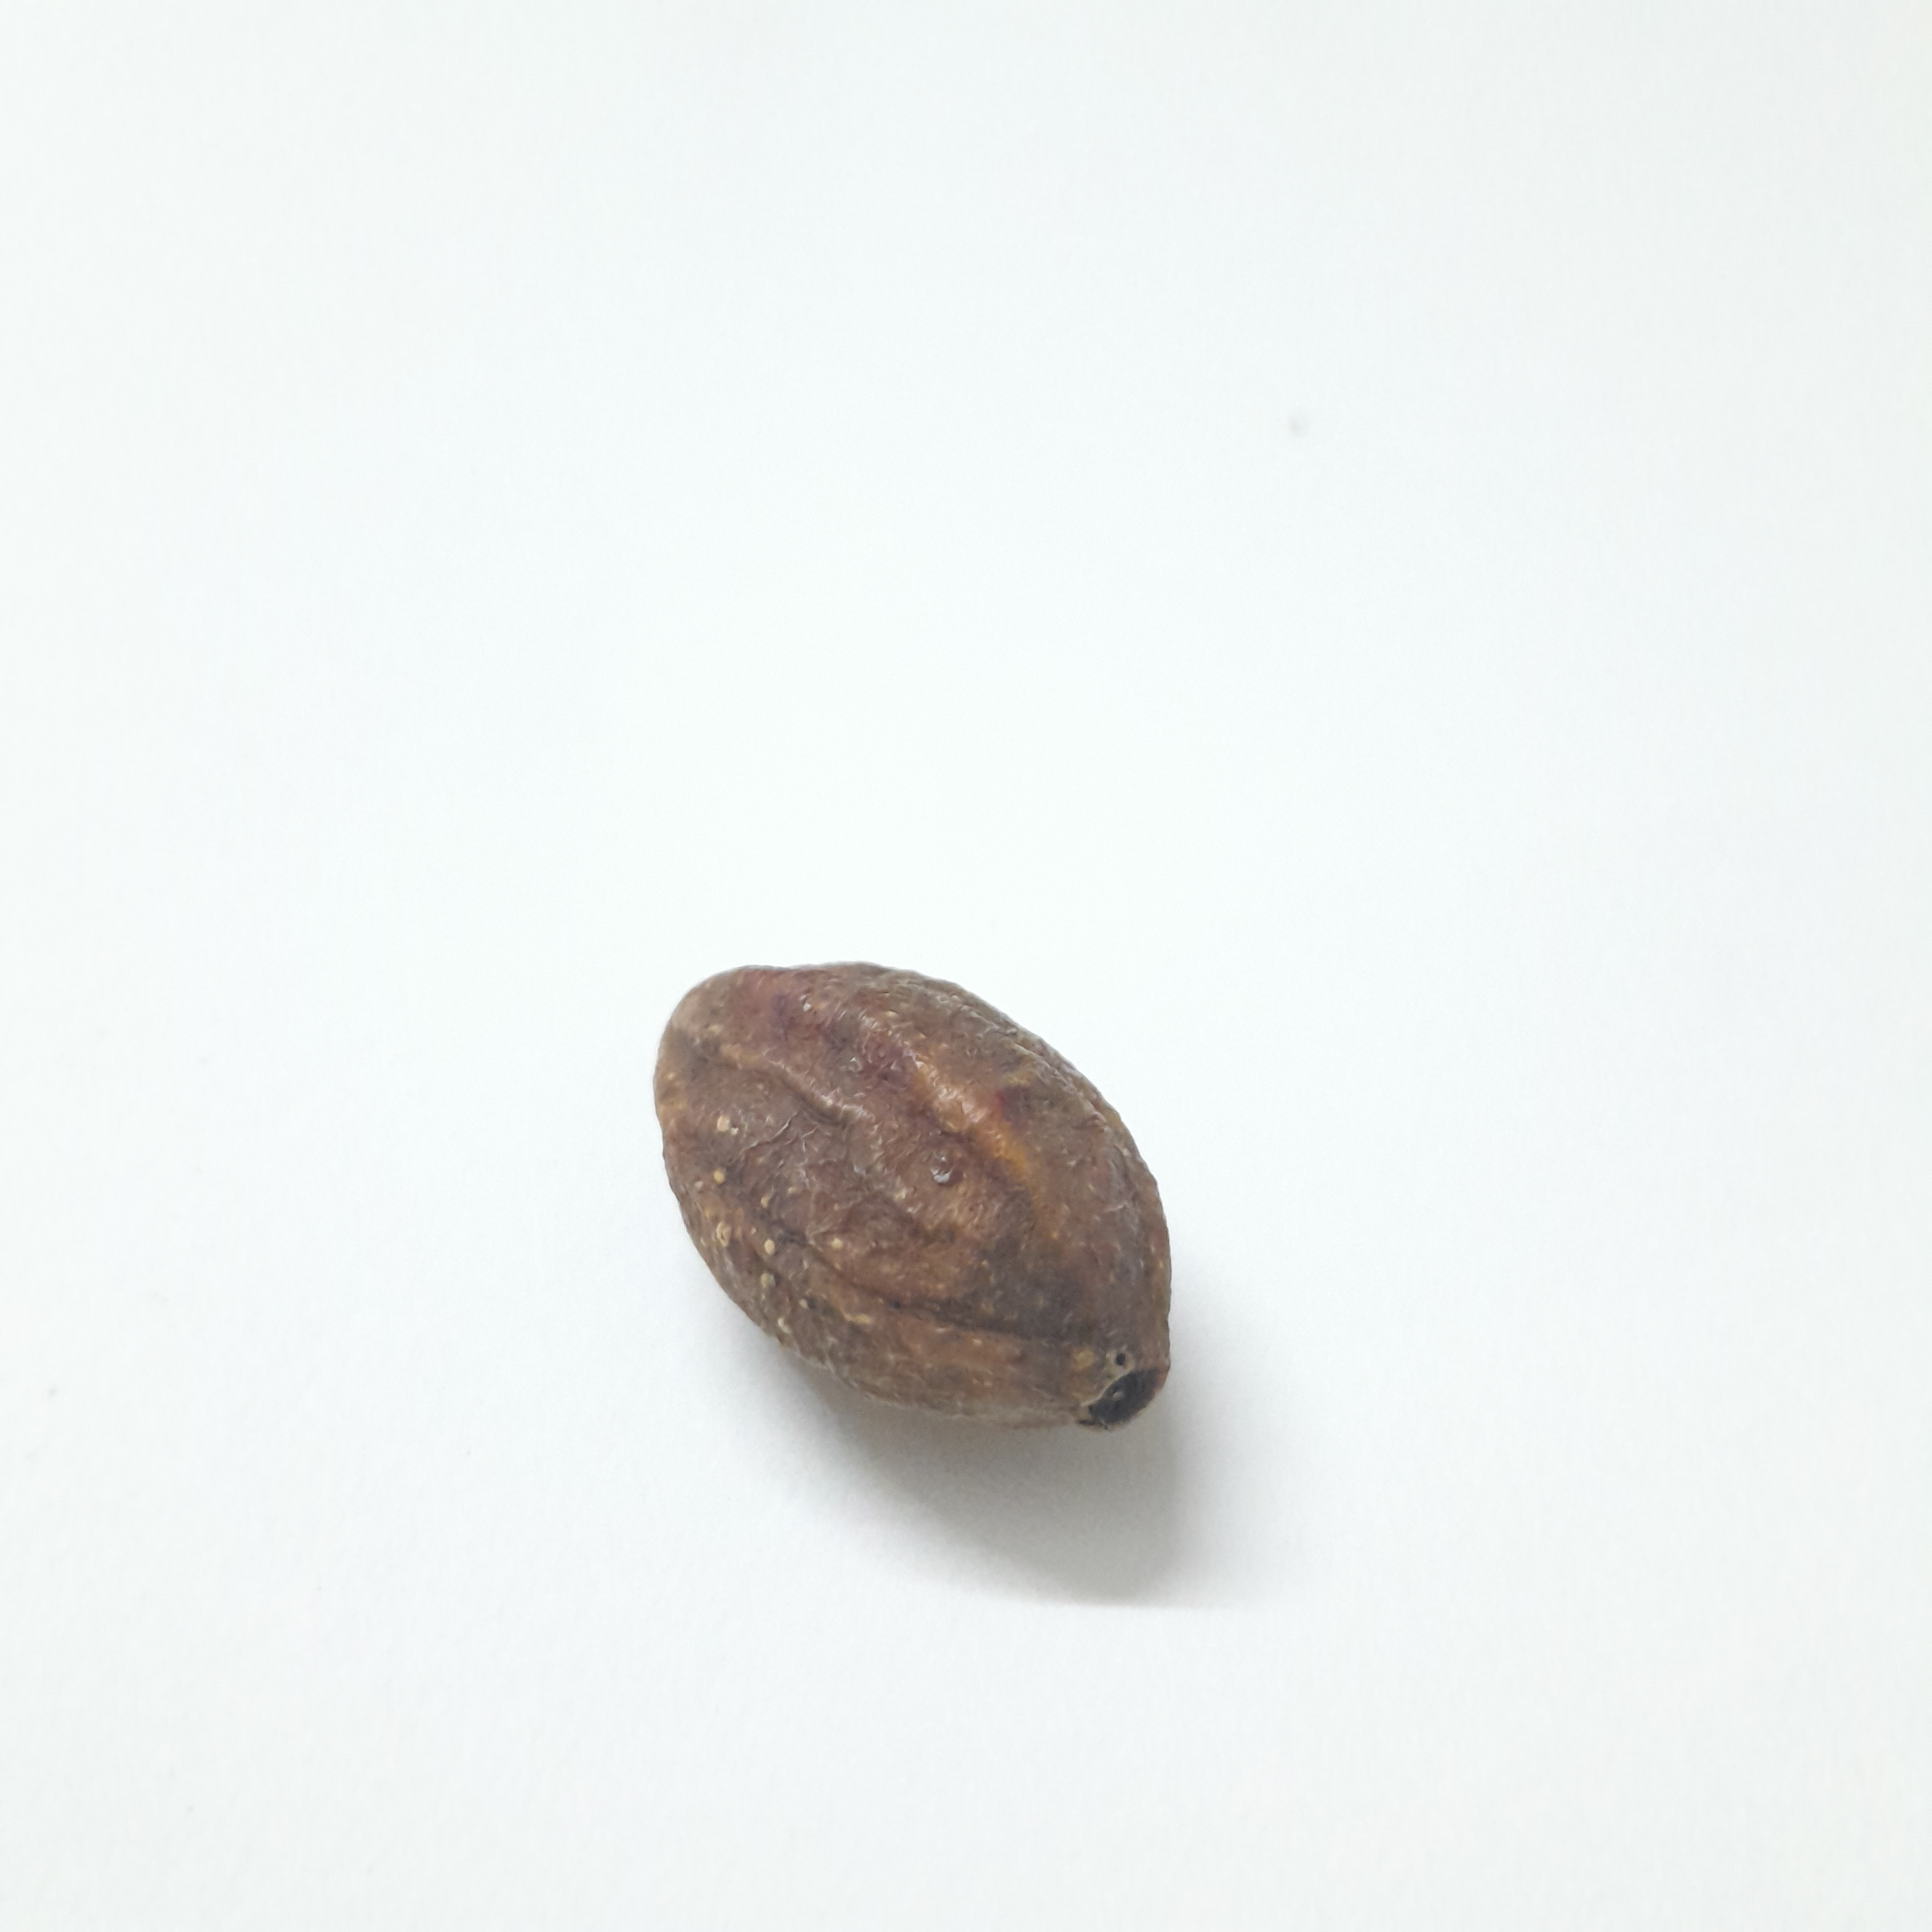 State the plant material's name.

hirdaa
